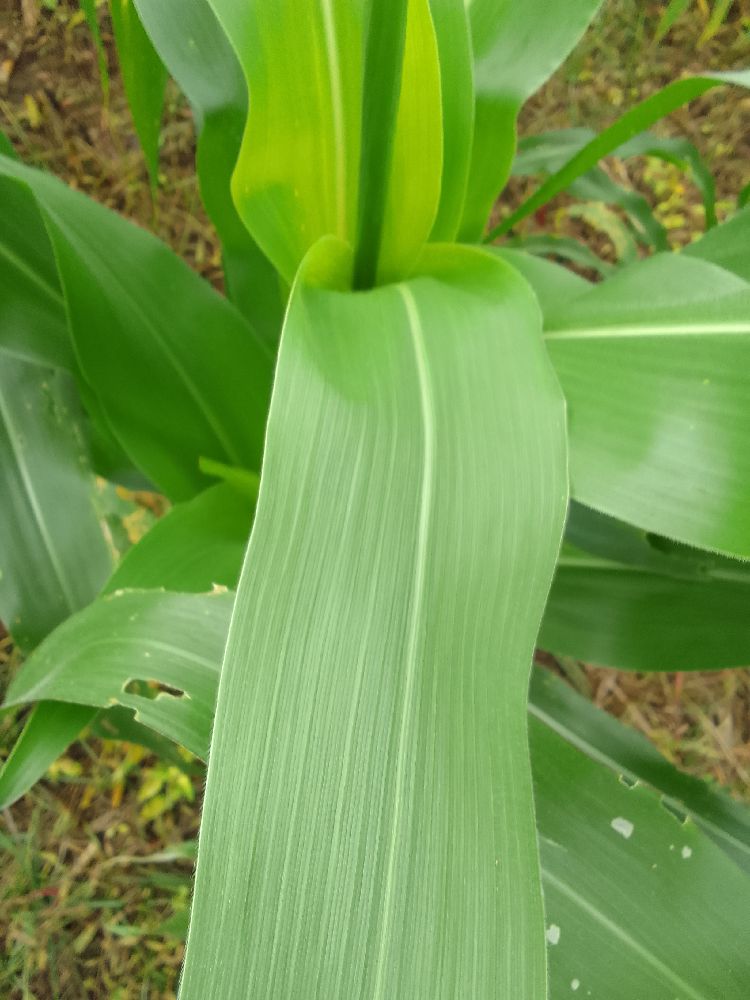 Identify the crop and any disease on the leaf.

maize, healthy
